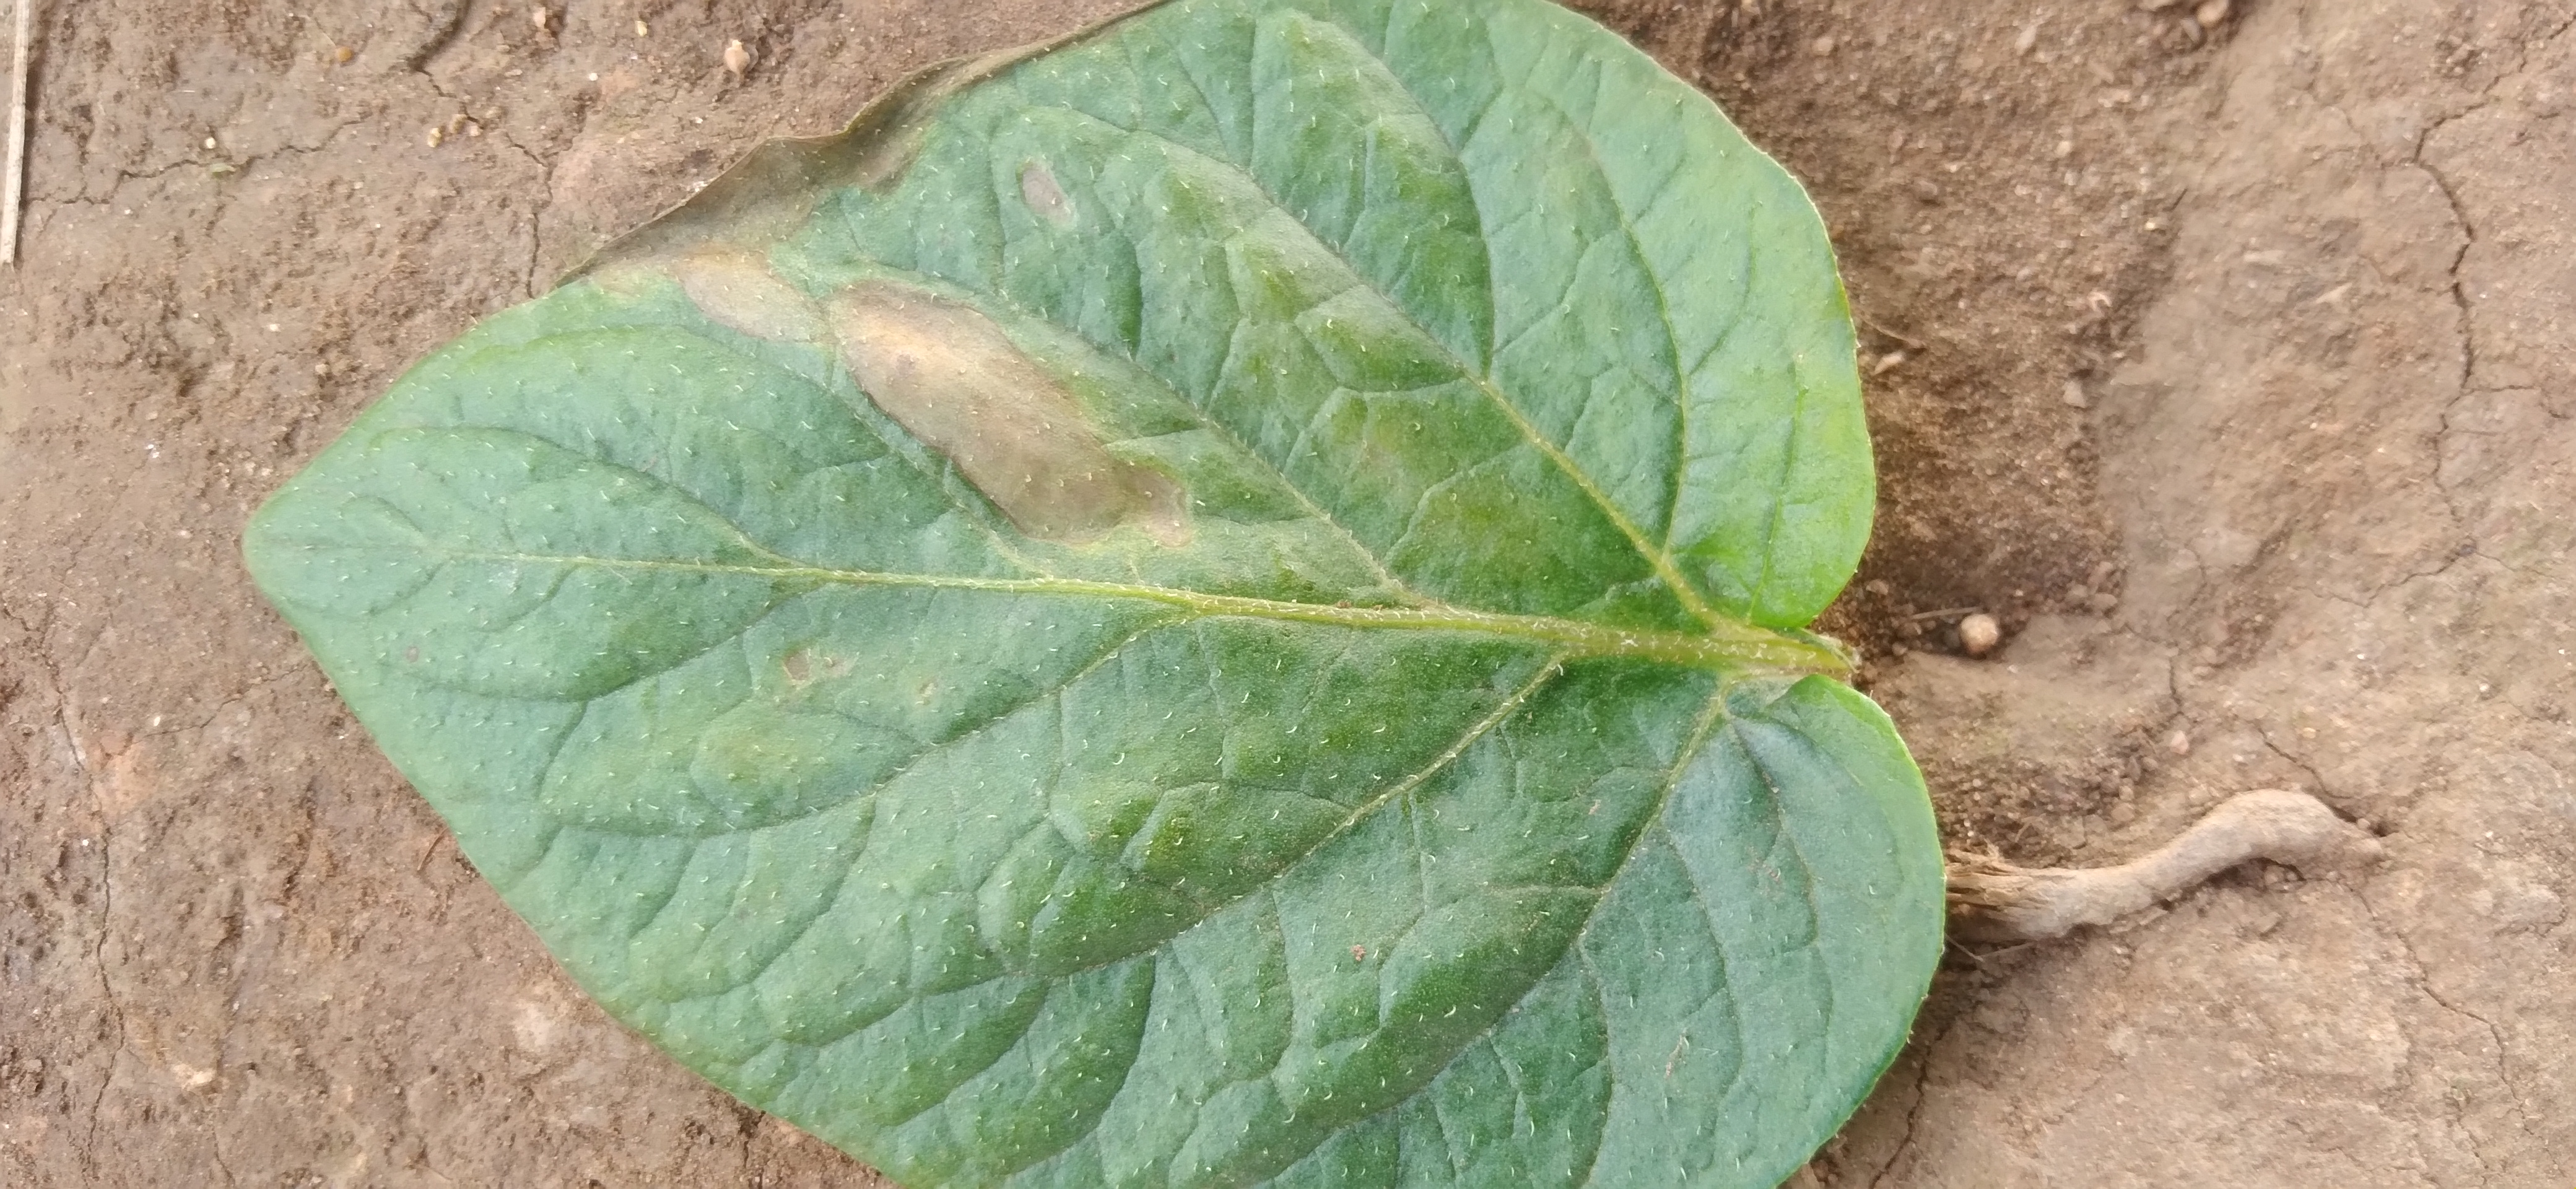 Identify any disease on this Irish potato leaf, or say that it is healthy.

early blight
